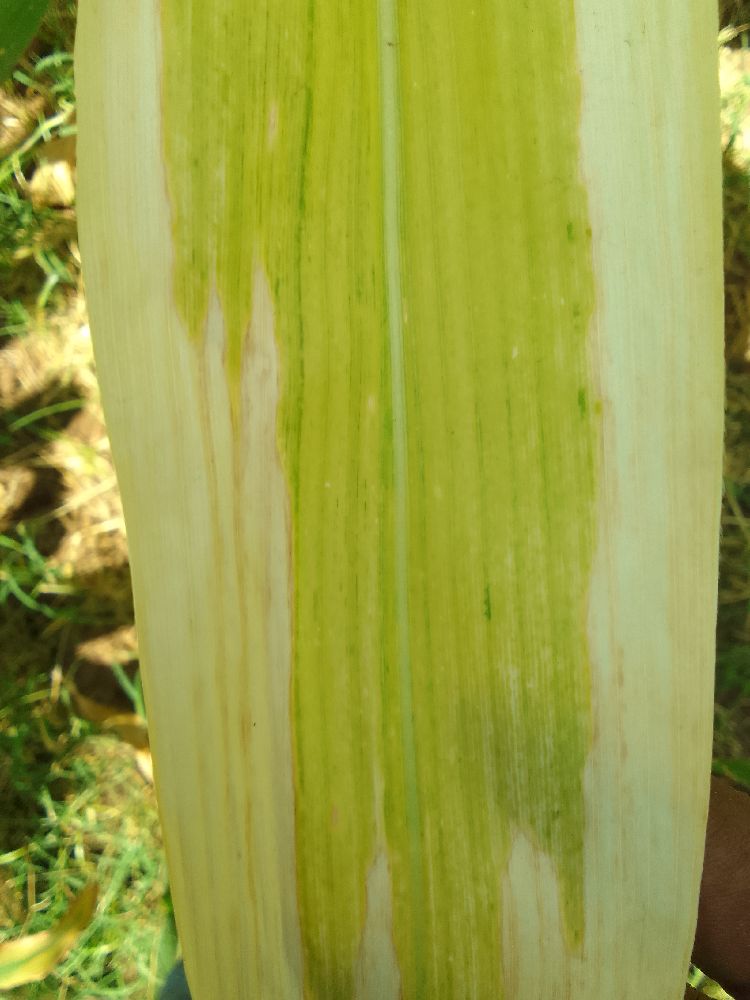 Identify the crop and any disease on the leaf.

maize, maize lethal necrosis
